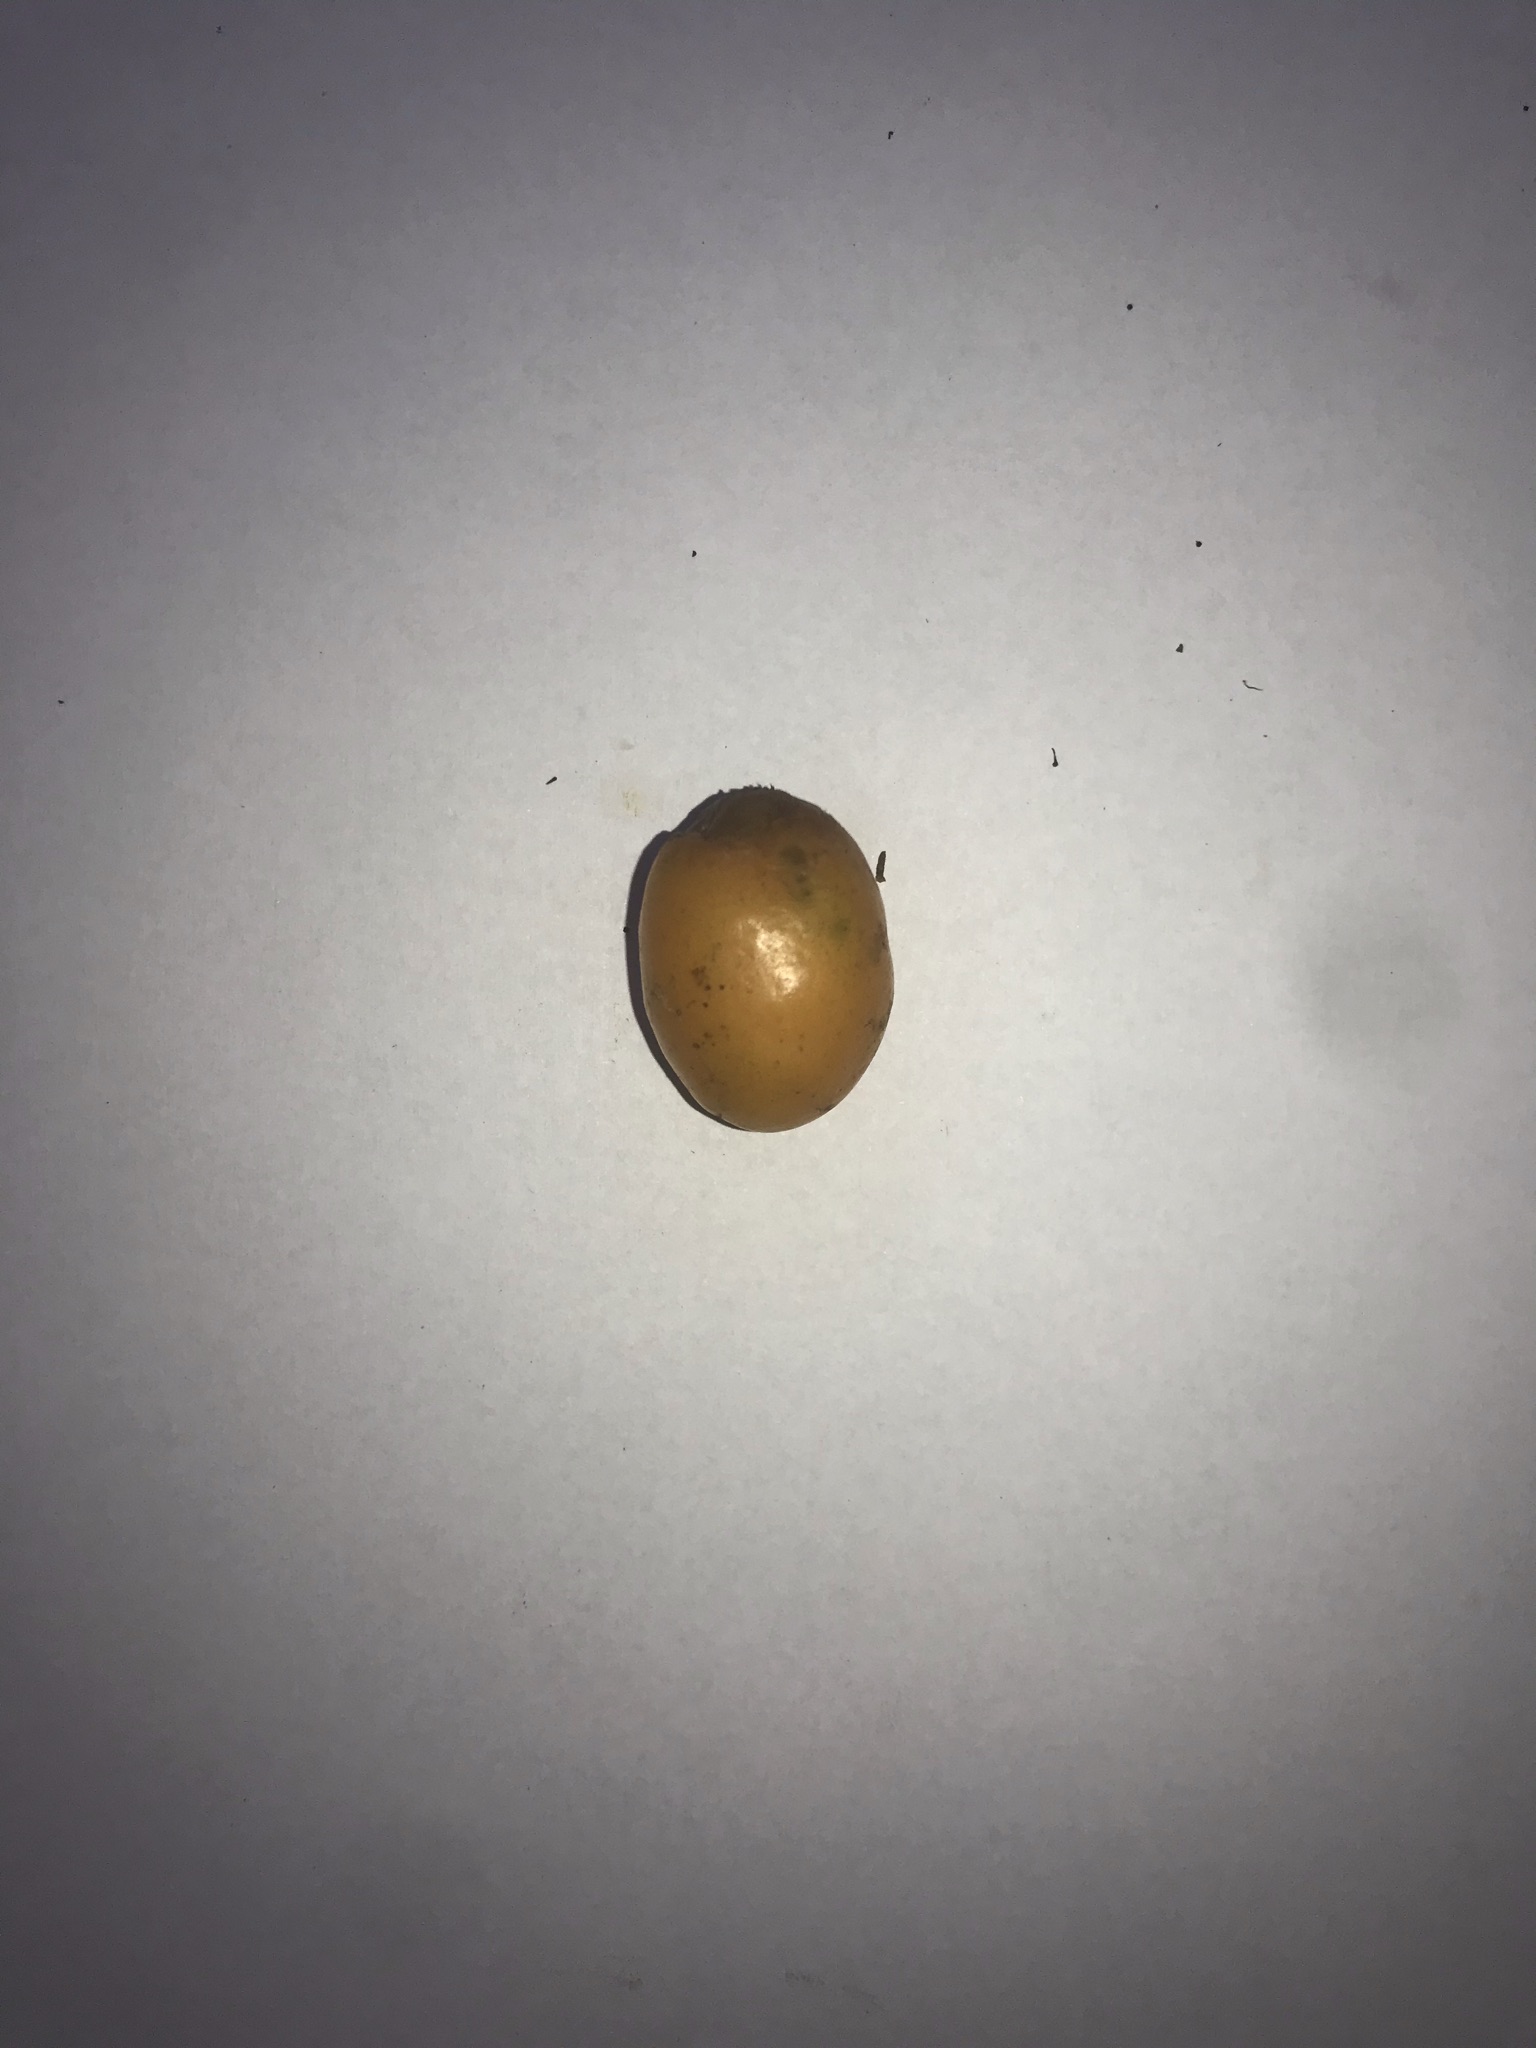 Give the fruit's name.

siriguela
